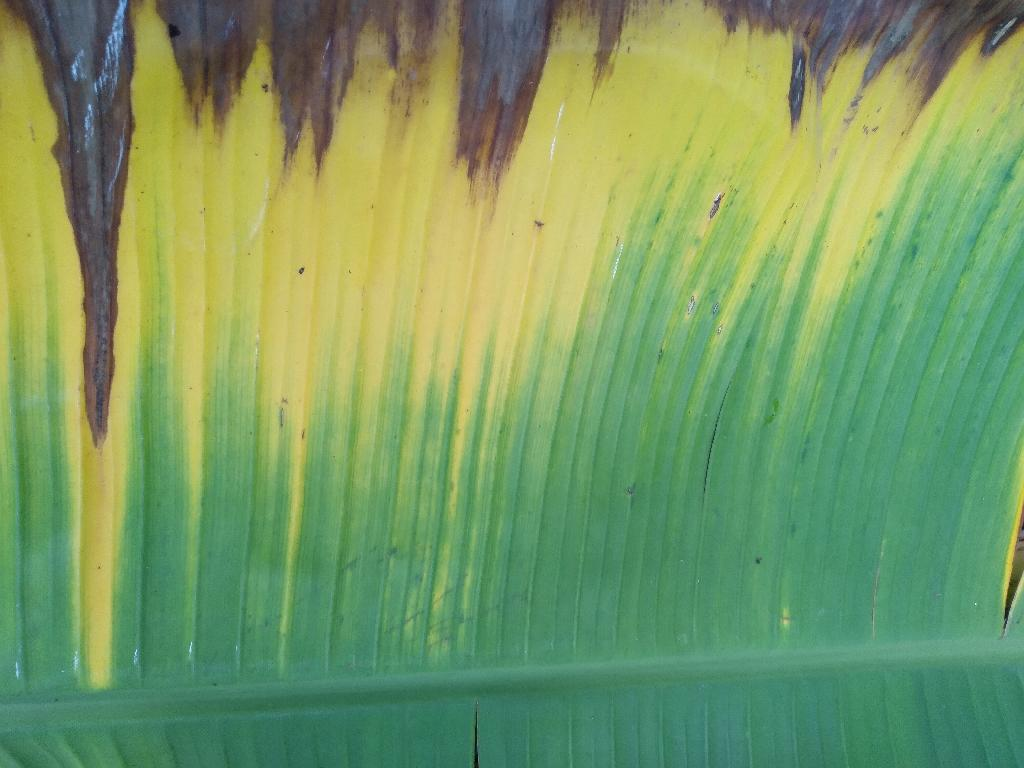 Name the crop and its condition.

banana, fusarium wilt race 1
